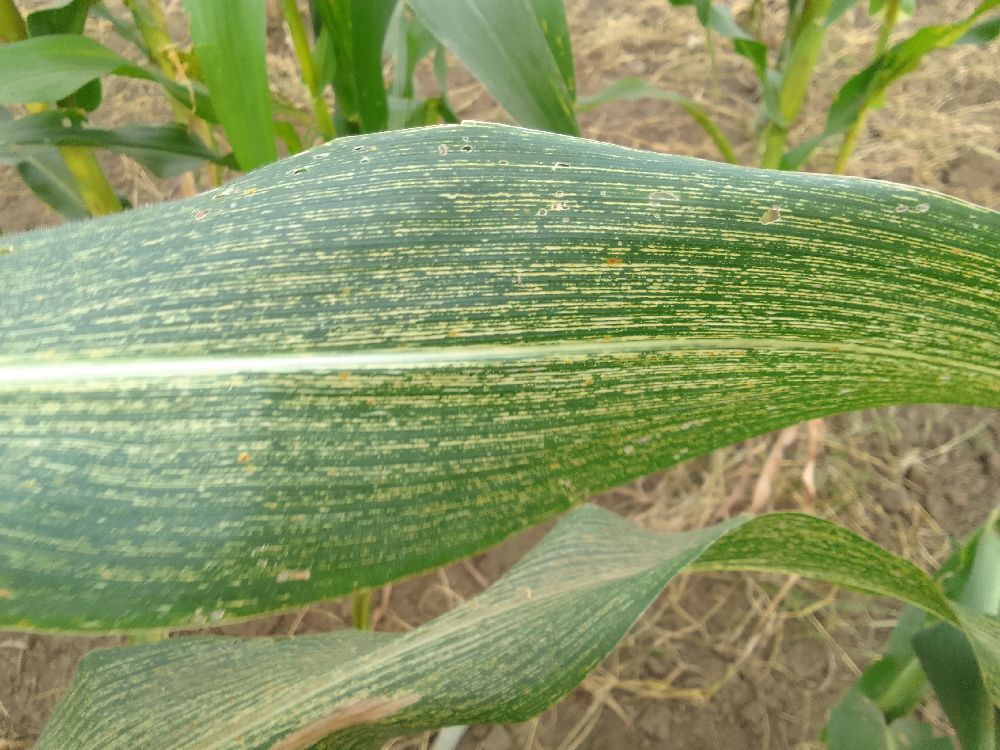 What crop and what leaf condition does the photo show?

maize, maize streak virus
